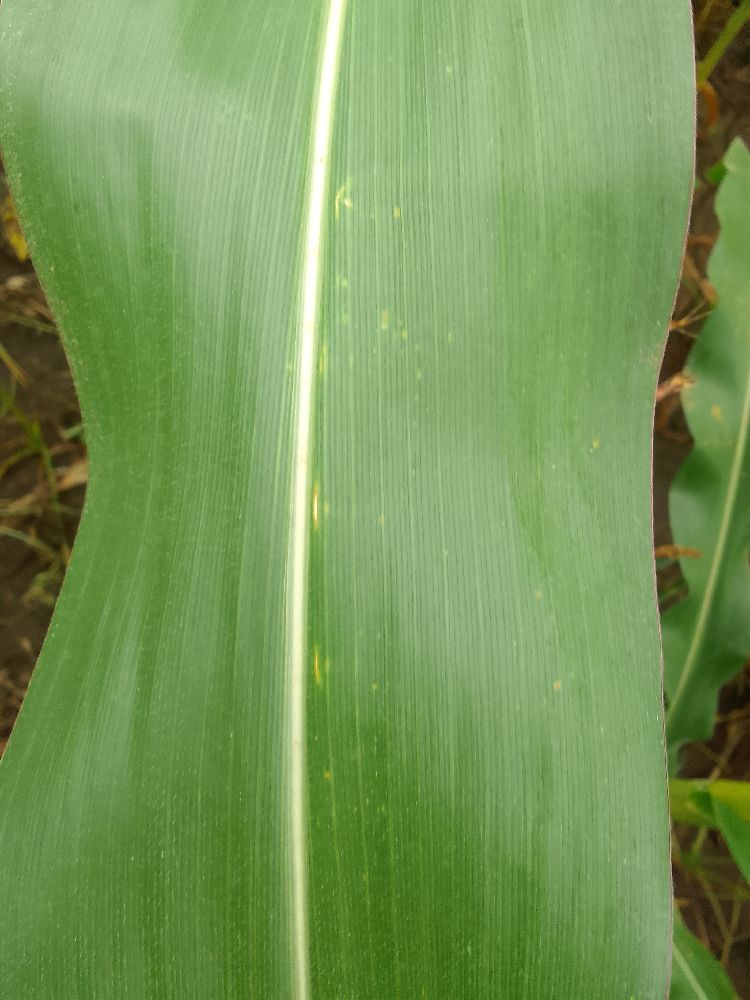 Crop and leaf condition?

maize, healthy
